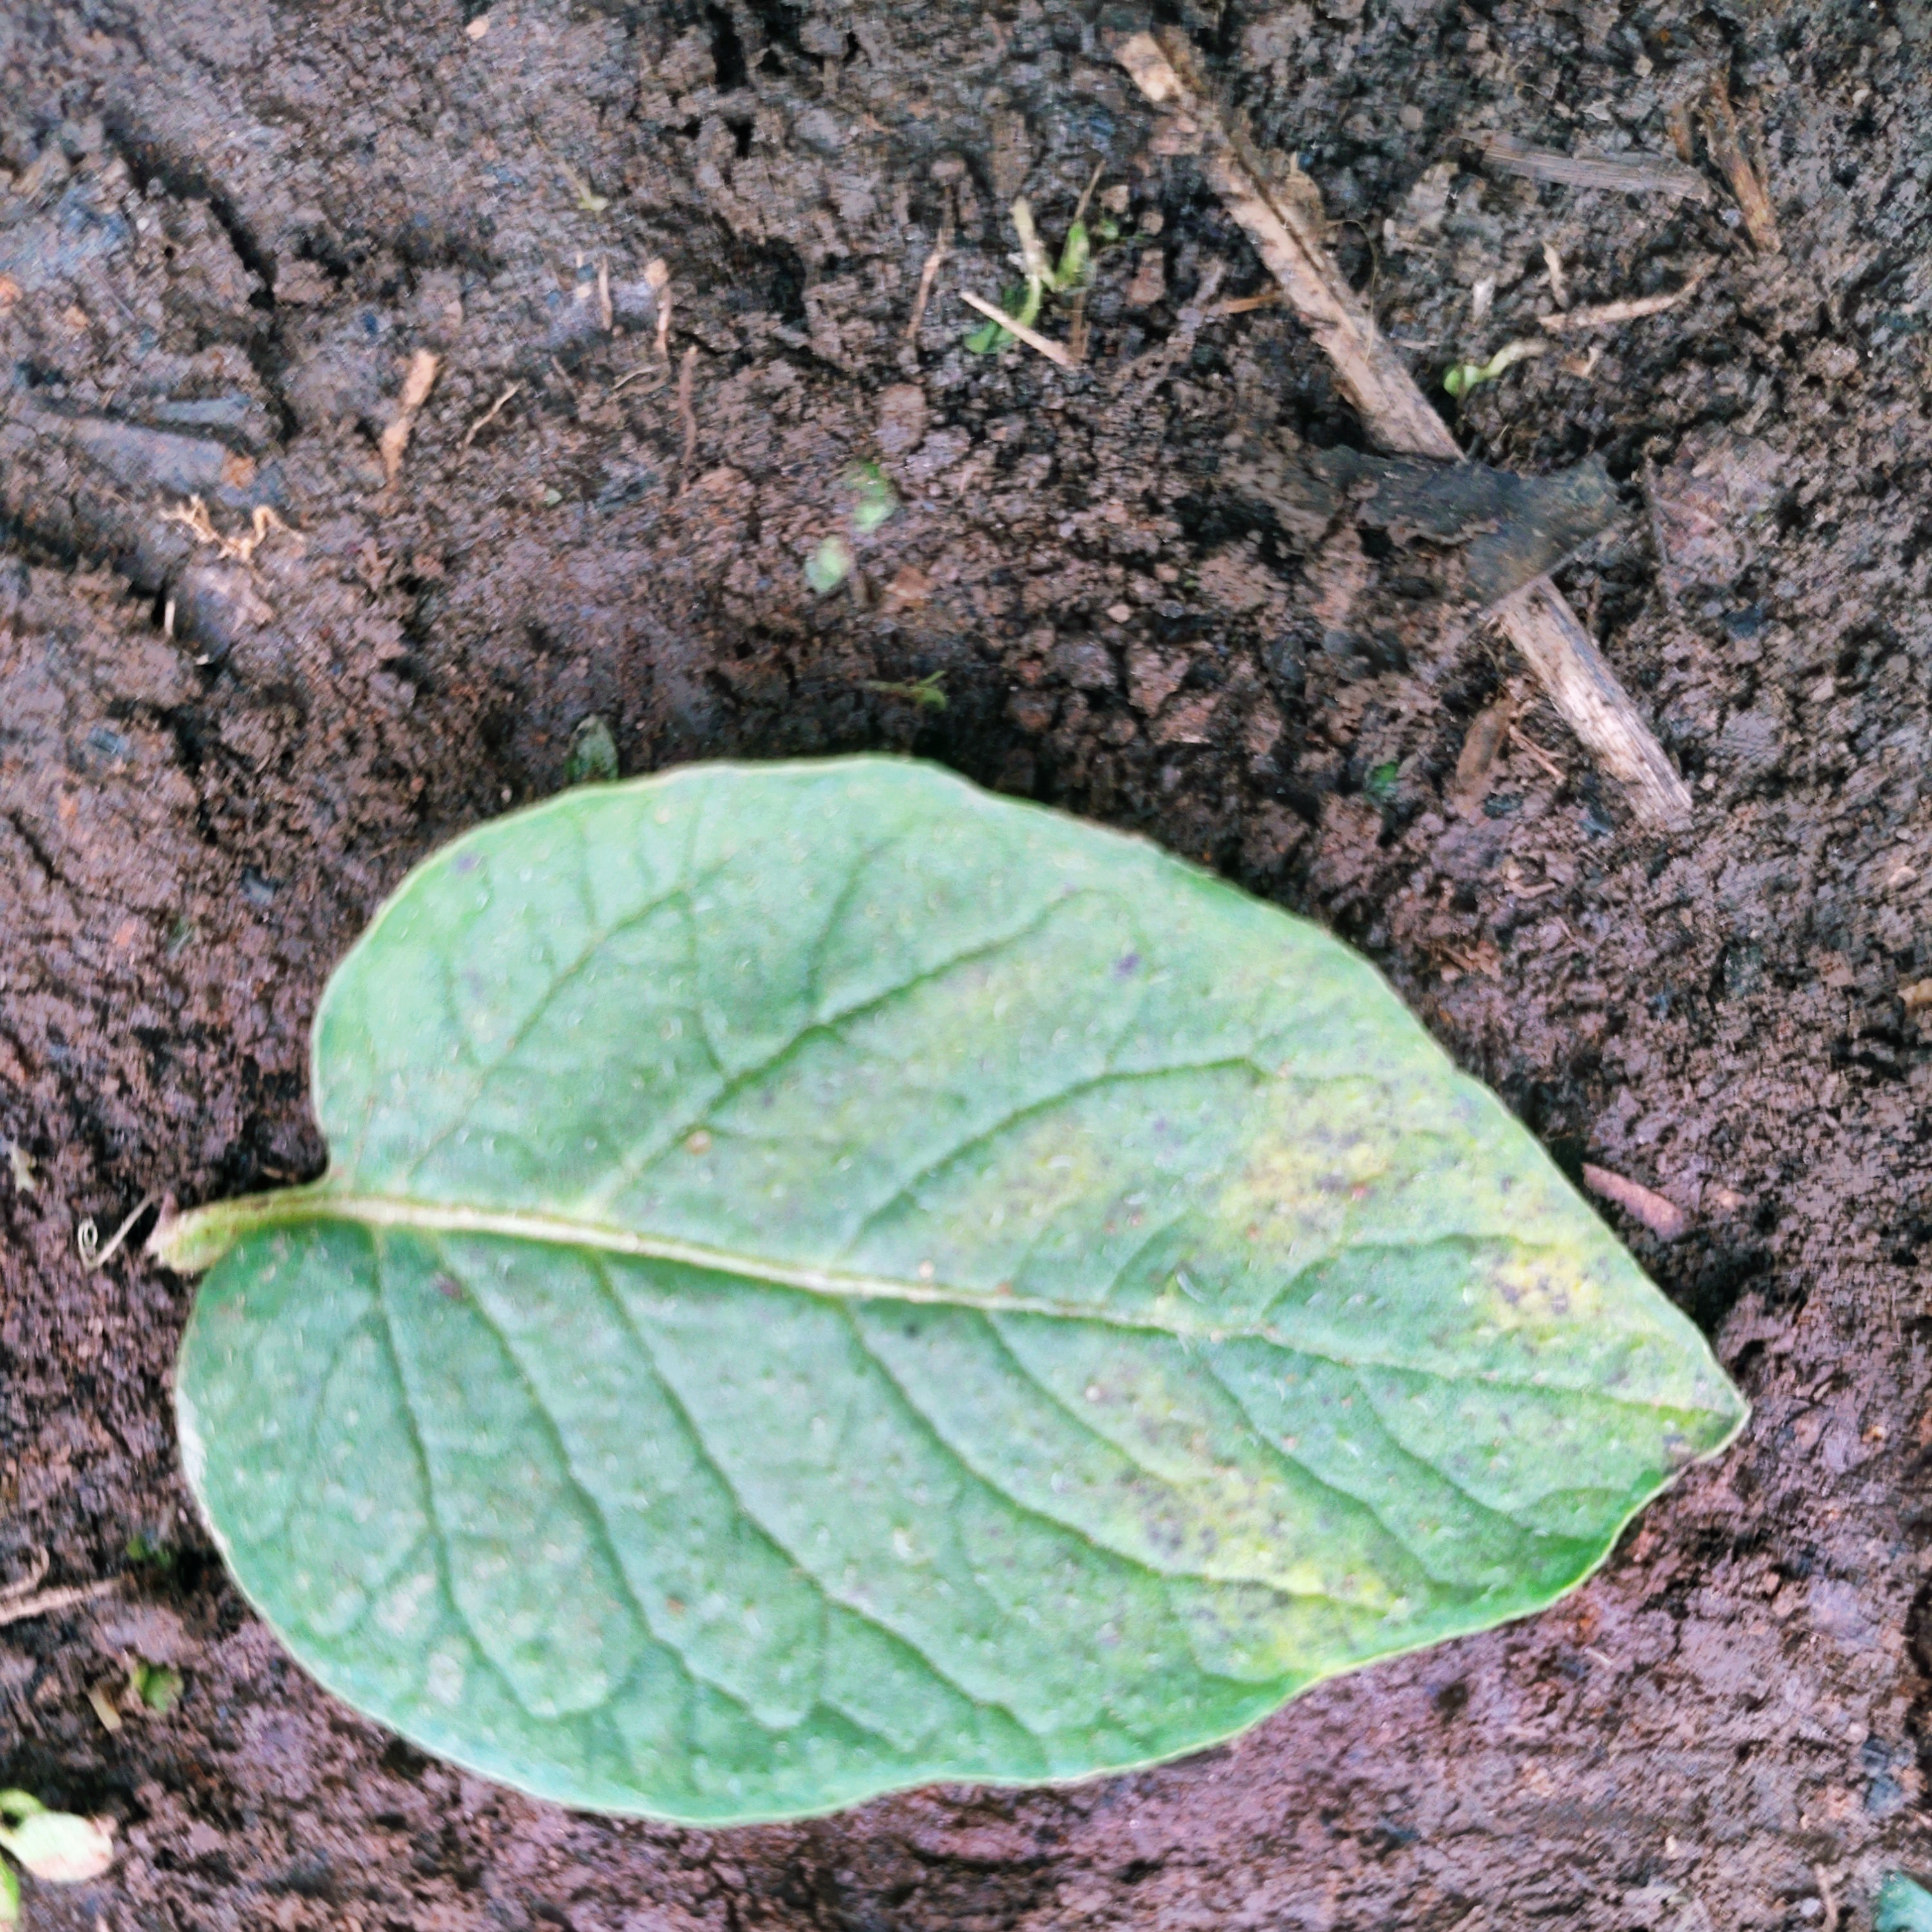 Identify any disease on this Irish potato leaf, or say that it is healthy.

late blight
